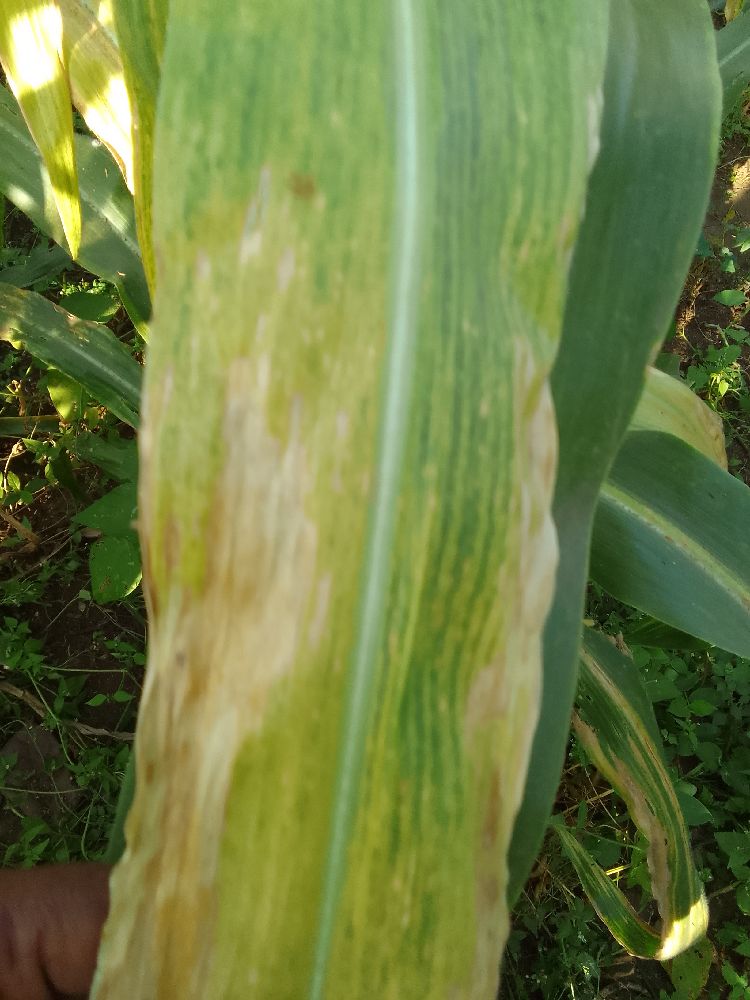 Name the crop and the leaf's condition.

maize, maize lethal necrosis
